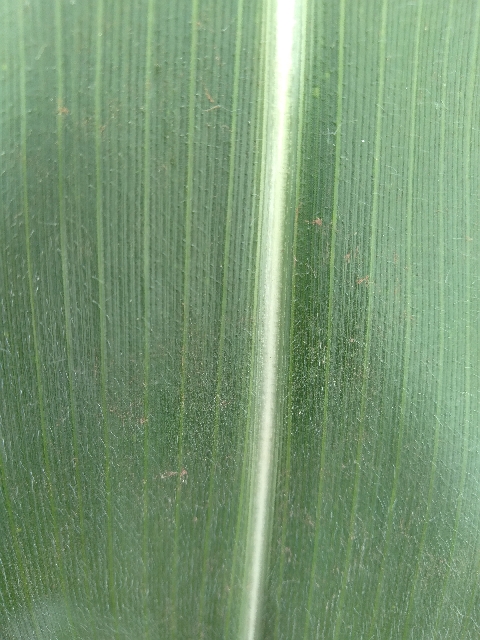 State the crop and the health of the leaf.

maize, healthy
